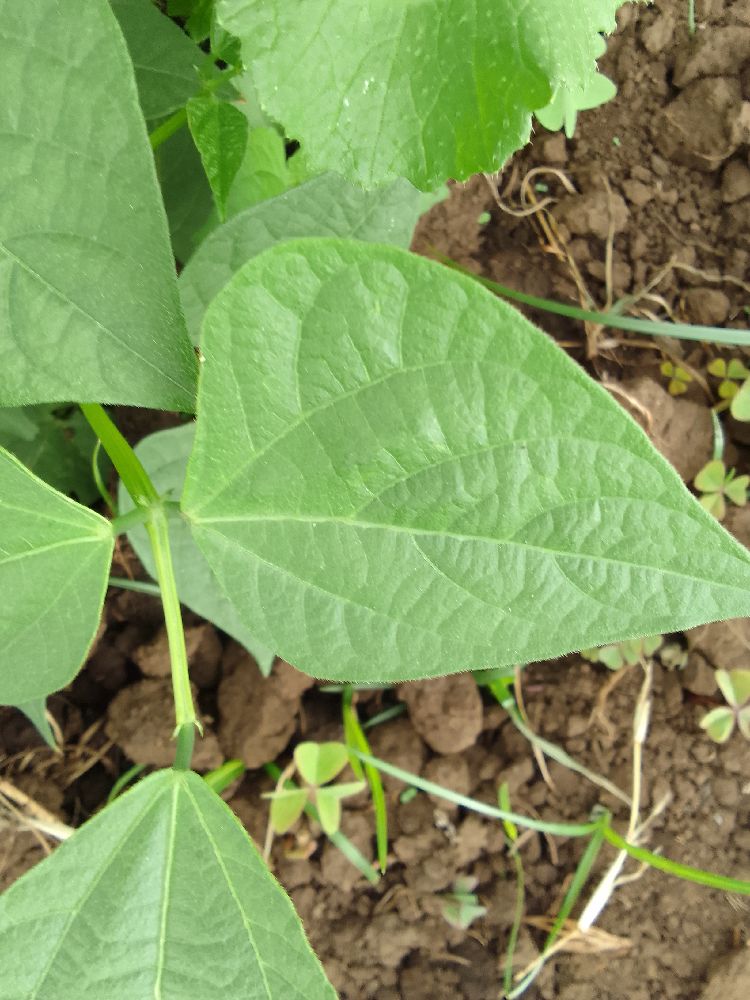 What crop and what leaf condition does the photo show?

common bean, healthy
